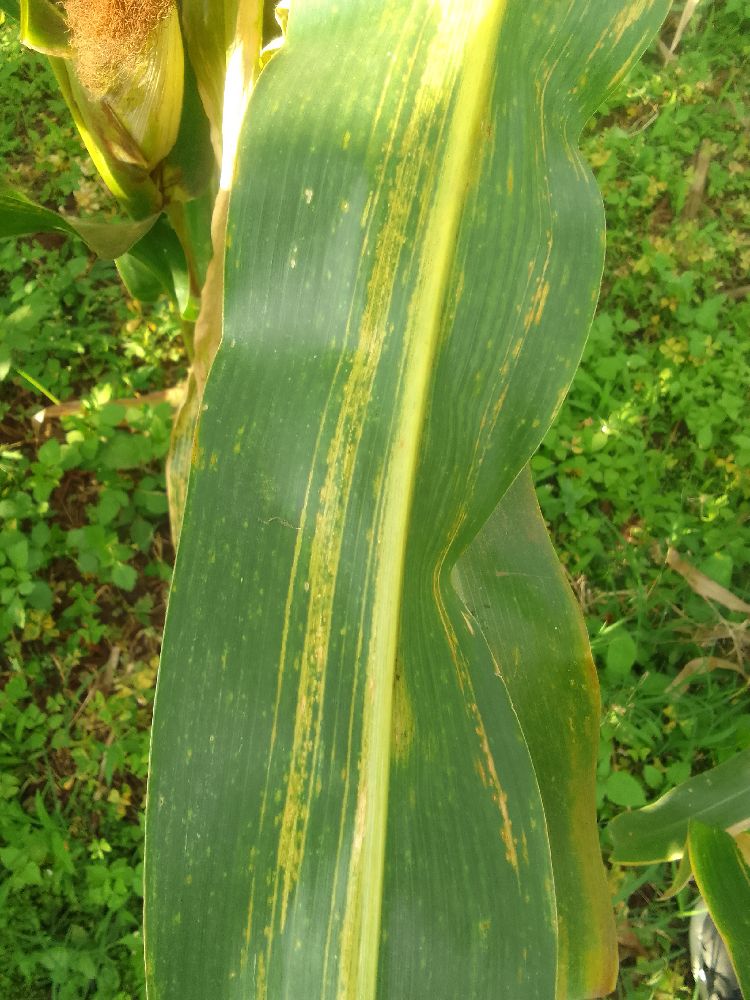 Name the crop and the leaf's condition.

maize, maize lethal necrosis
